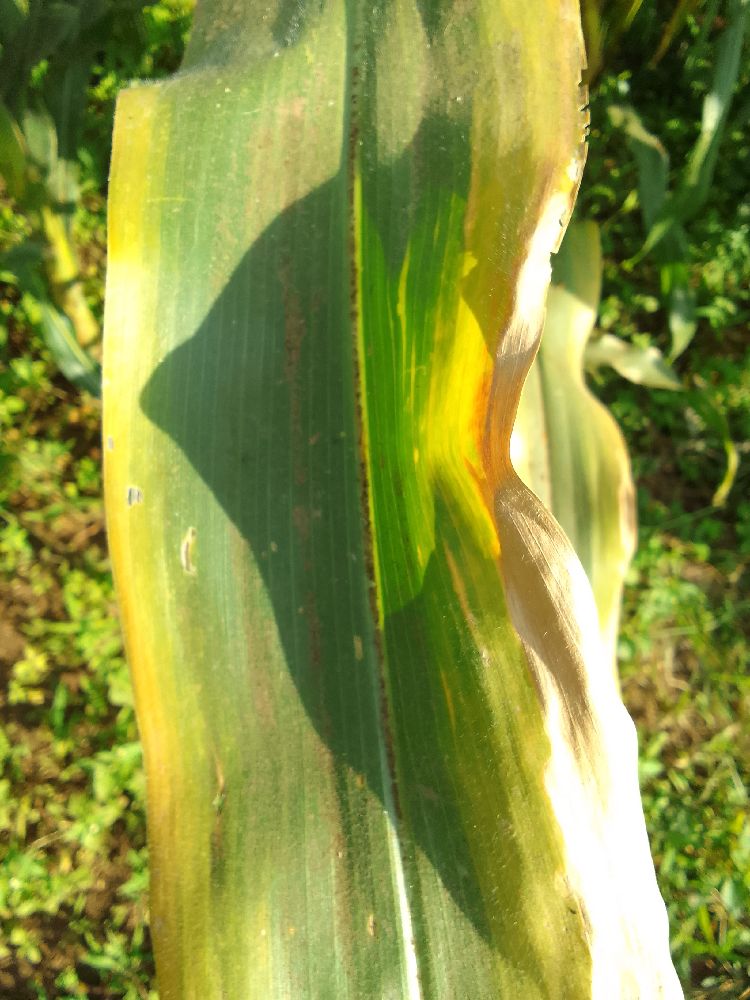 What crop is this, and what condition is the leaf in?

maize, maize lethal necrosis
